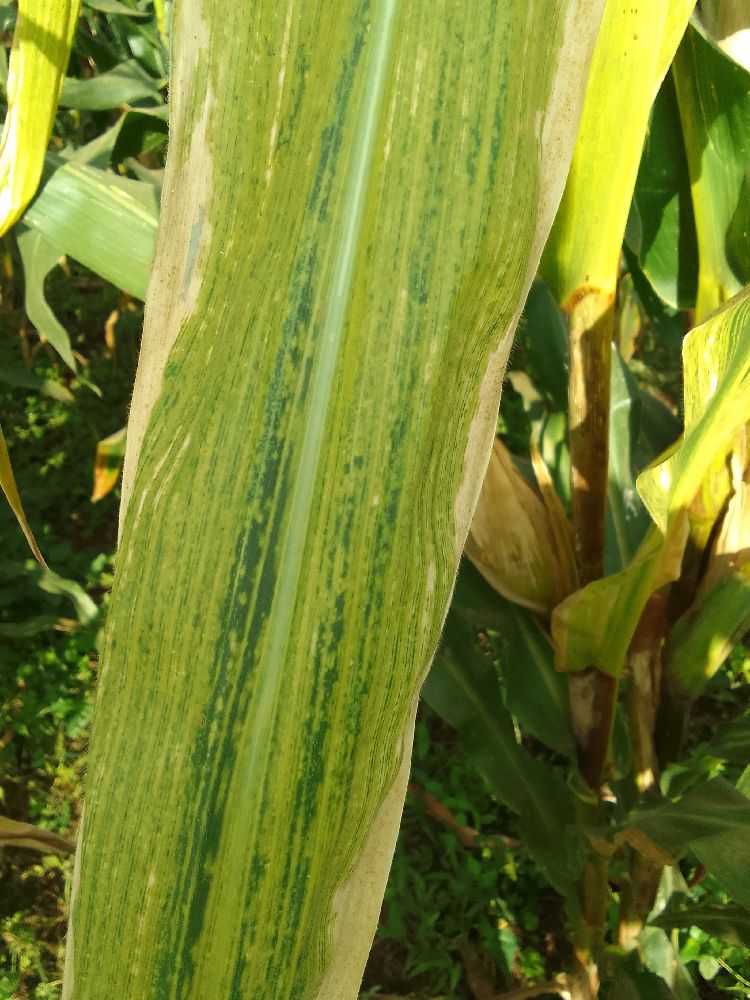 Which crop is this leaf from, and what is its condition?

maize, maize lethal necrosis
